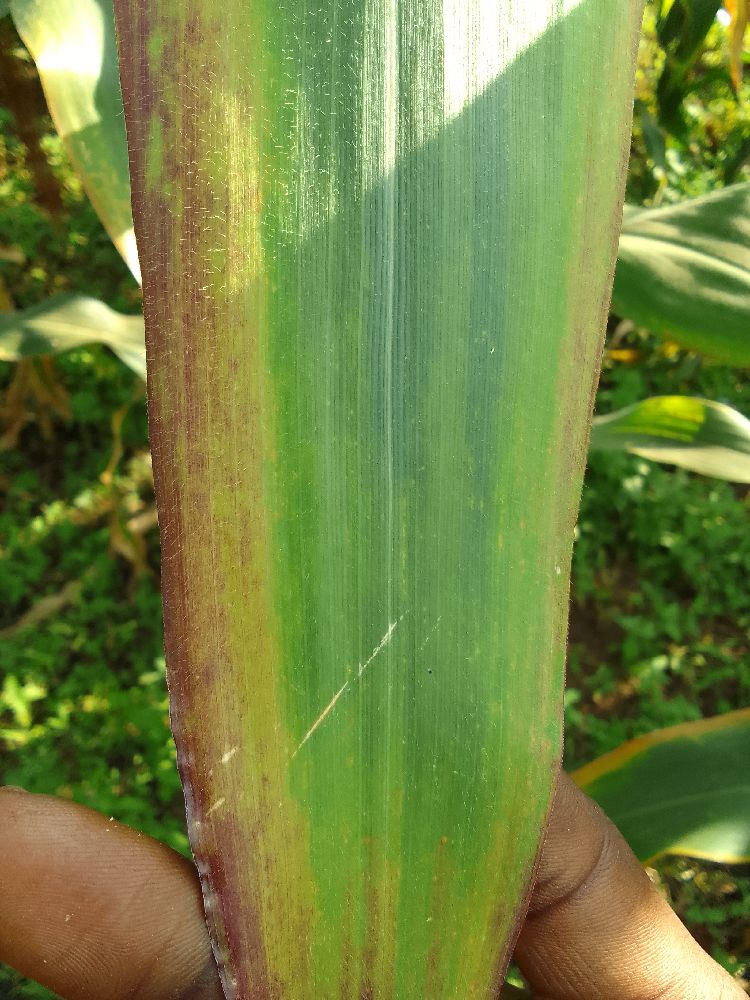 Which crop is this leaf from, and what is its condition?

maize, maize lethal necrosis
